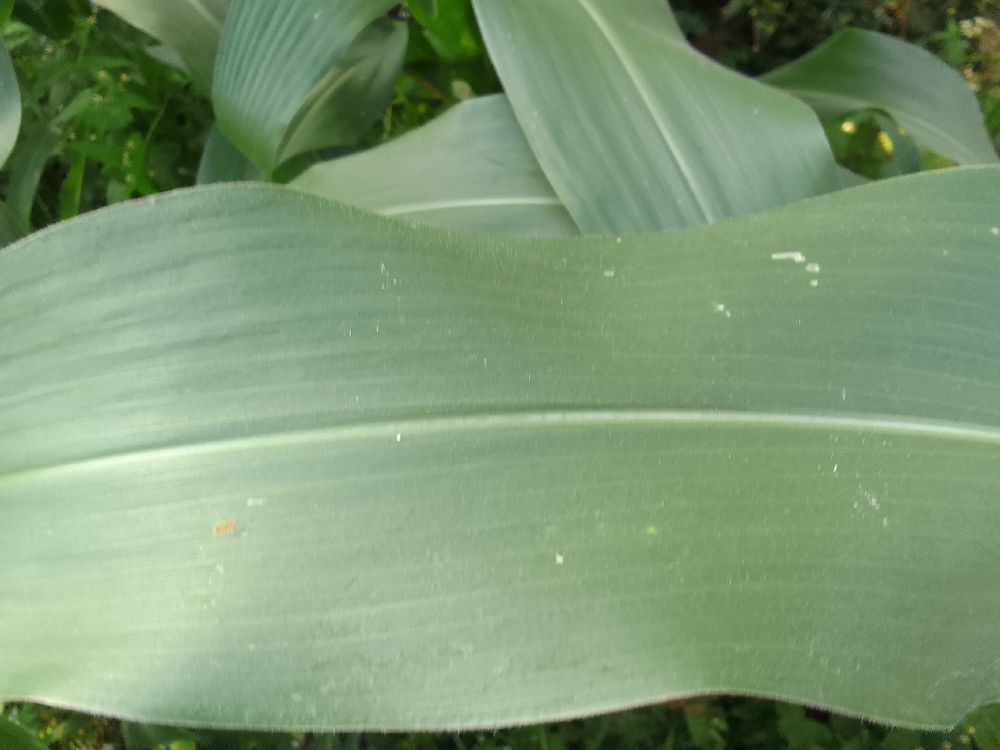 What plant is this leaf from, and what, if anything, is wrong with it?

maize, healthy
